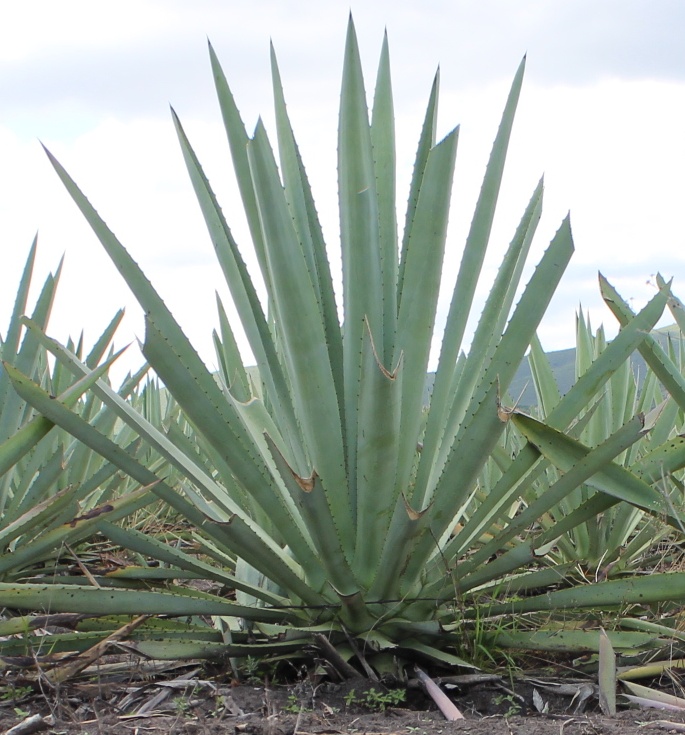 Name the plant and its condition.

agave, healthy
